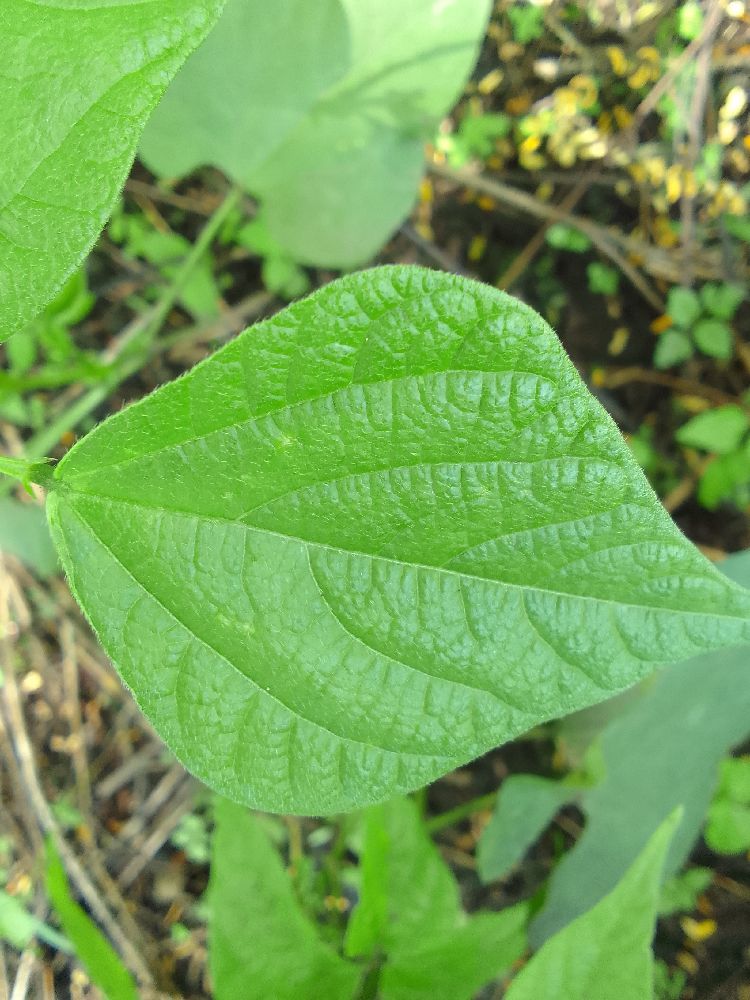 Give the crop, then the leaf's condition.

common bean, healthy
